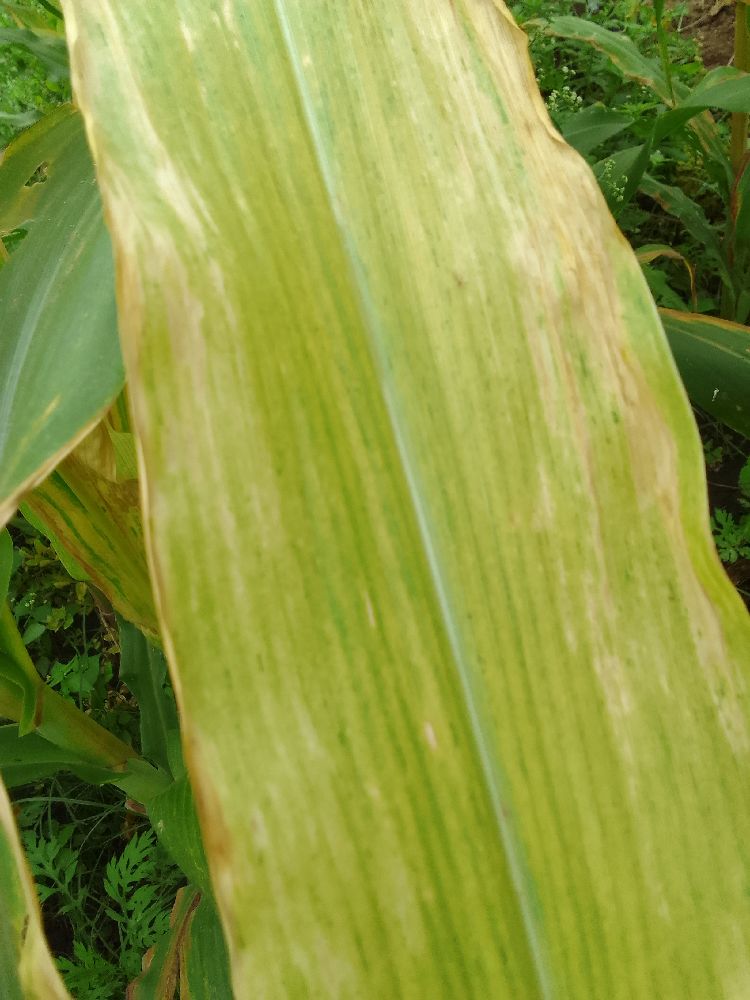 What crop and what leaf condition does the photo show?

maize, maize lethal necrosis
